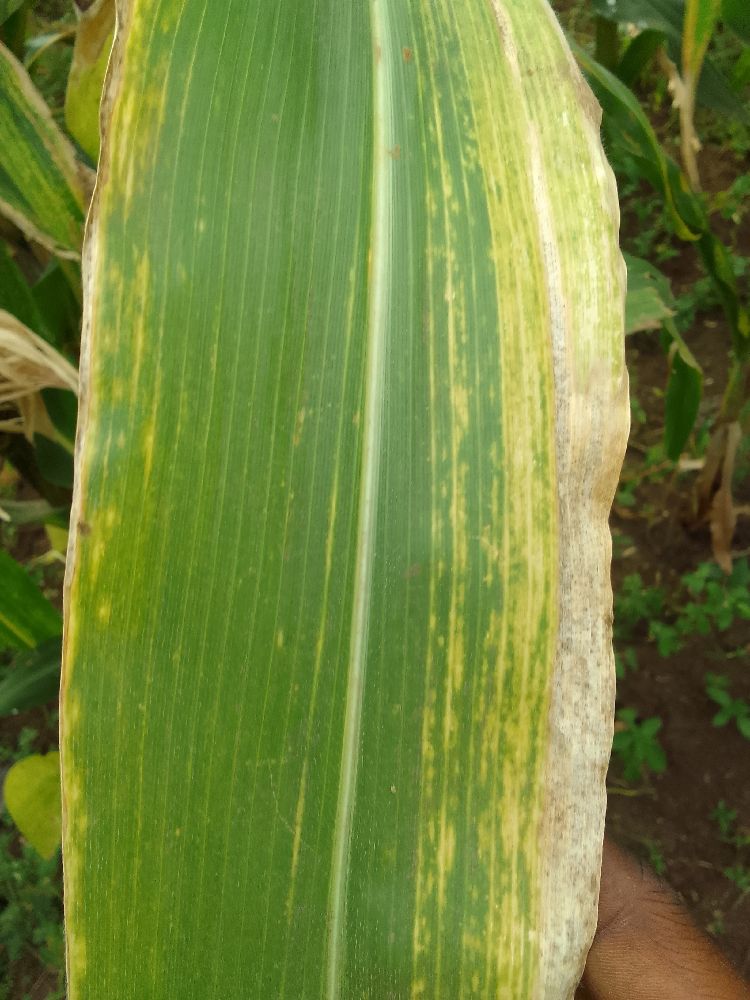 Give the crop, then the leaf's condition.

maize, maize lethal necrosis
